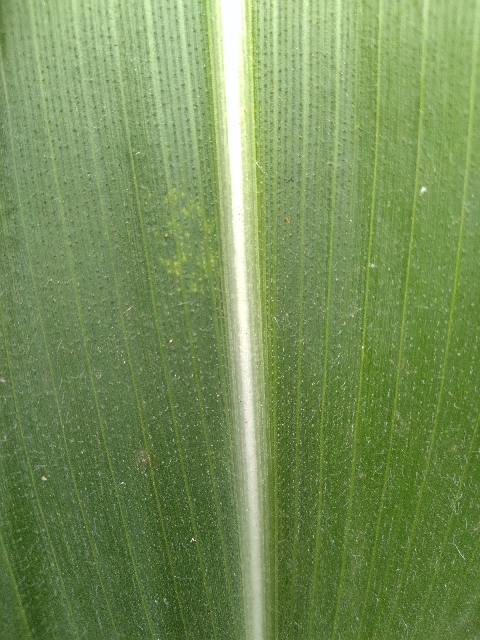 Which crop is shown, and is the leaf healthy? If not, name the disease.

maize, healthy
